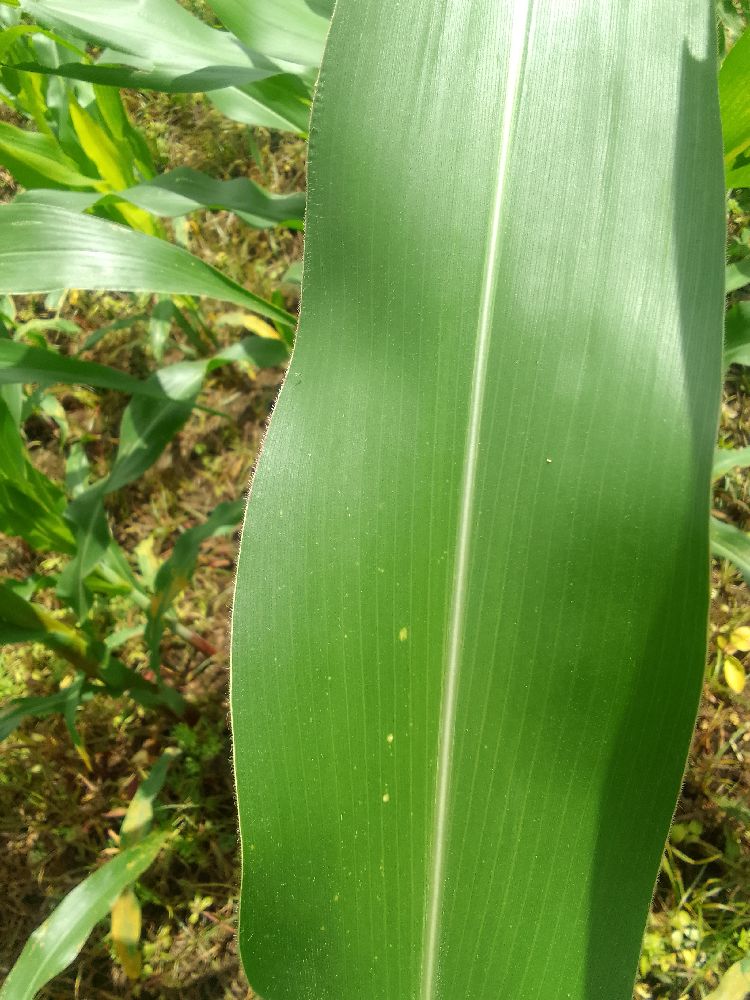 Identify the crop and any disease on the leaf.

maize, healthy
